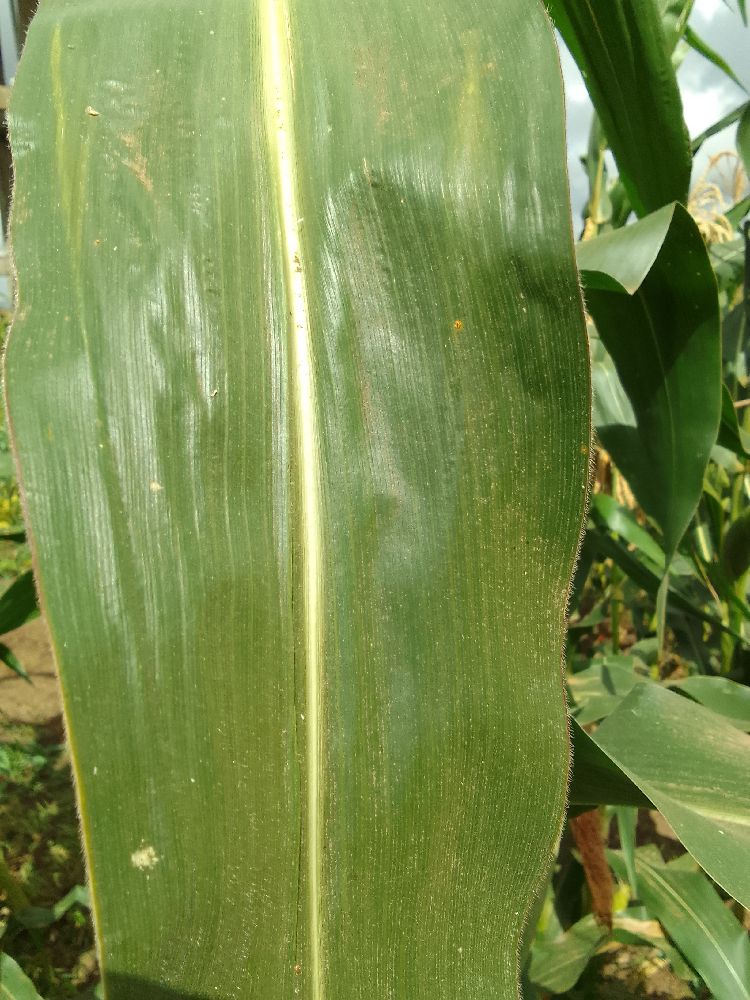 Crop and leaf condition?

maize, healthy
